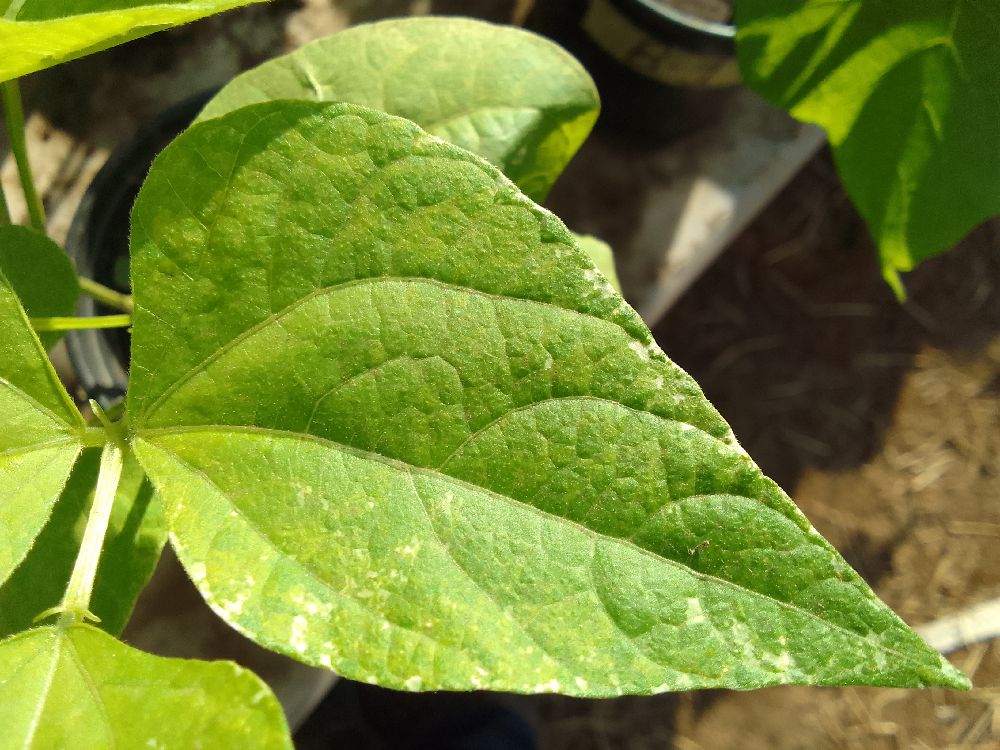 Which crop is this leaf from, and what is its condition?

common bean, healthy
